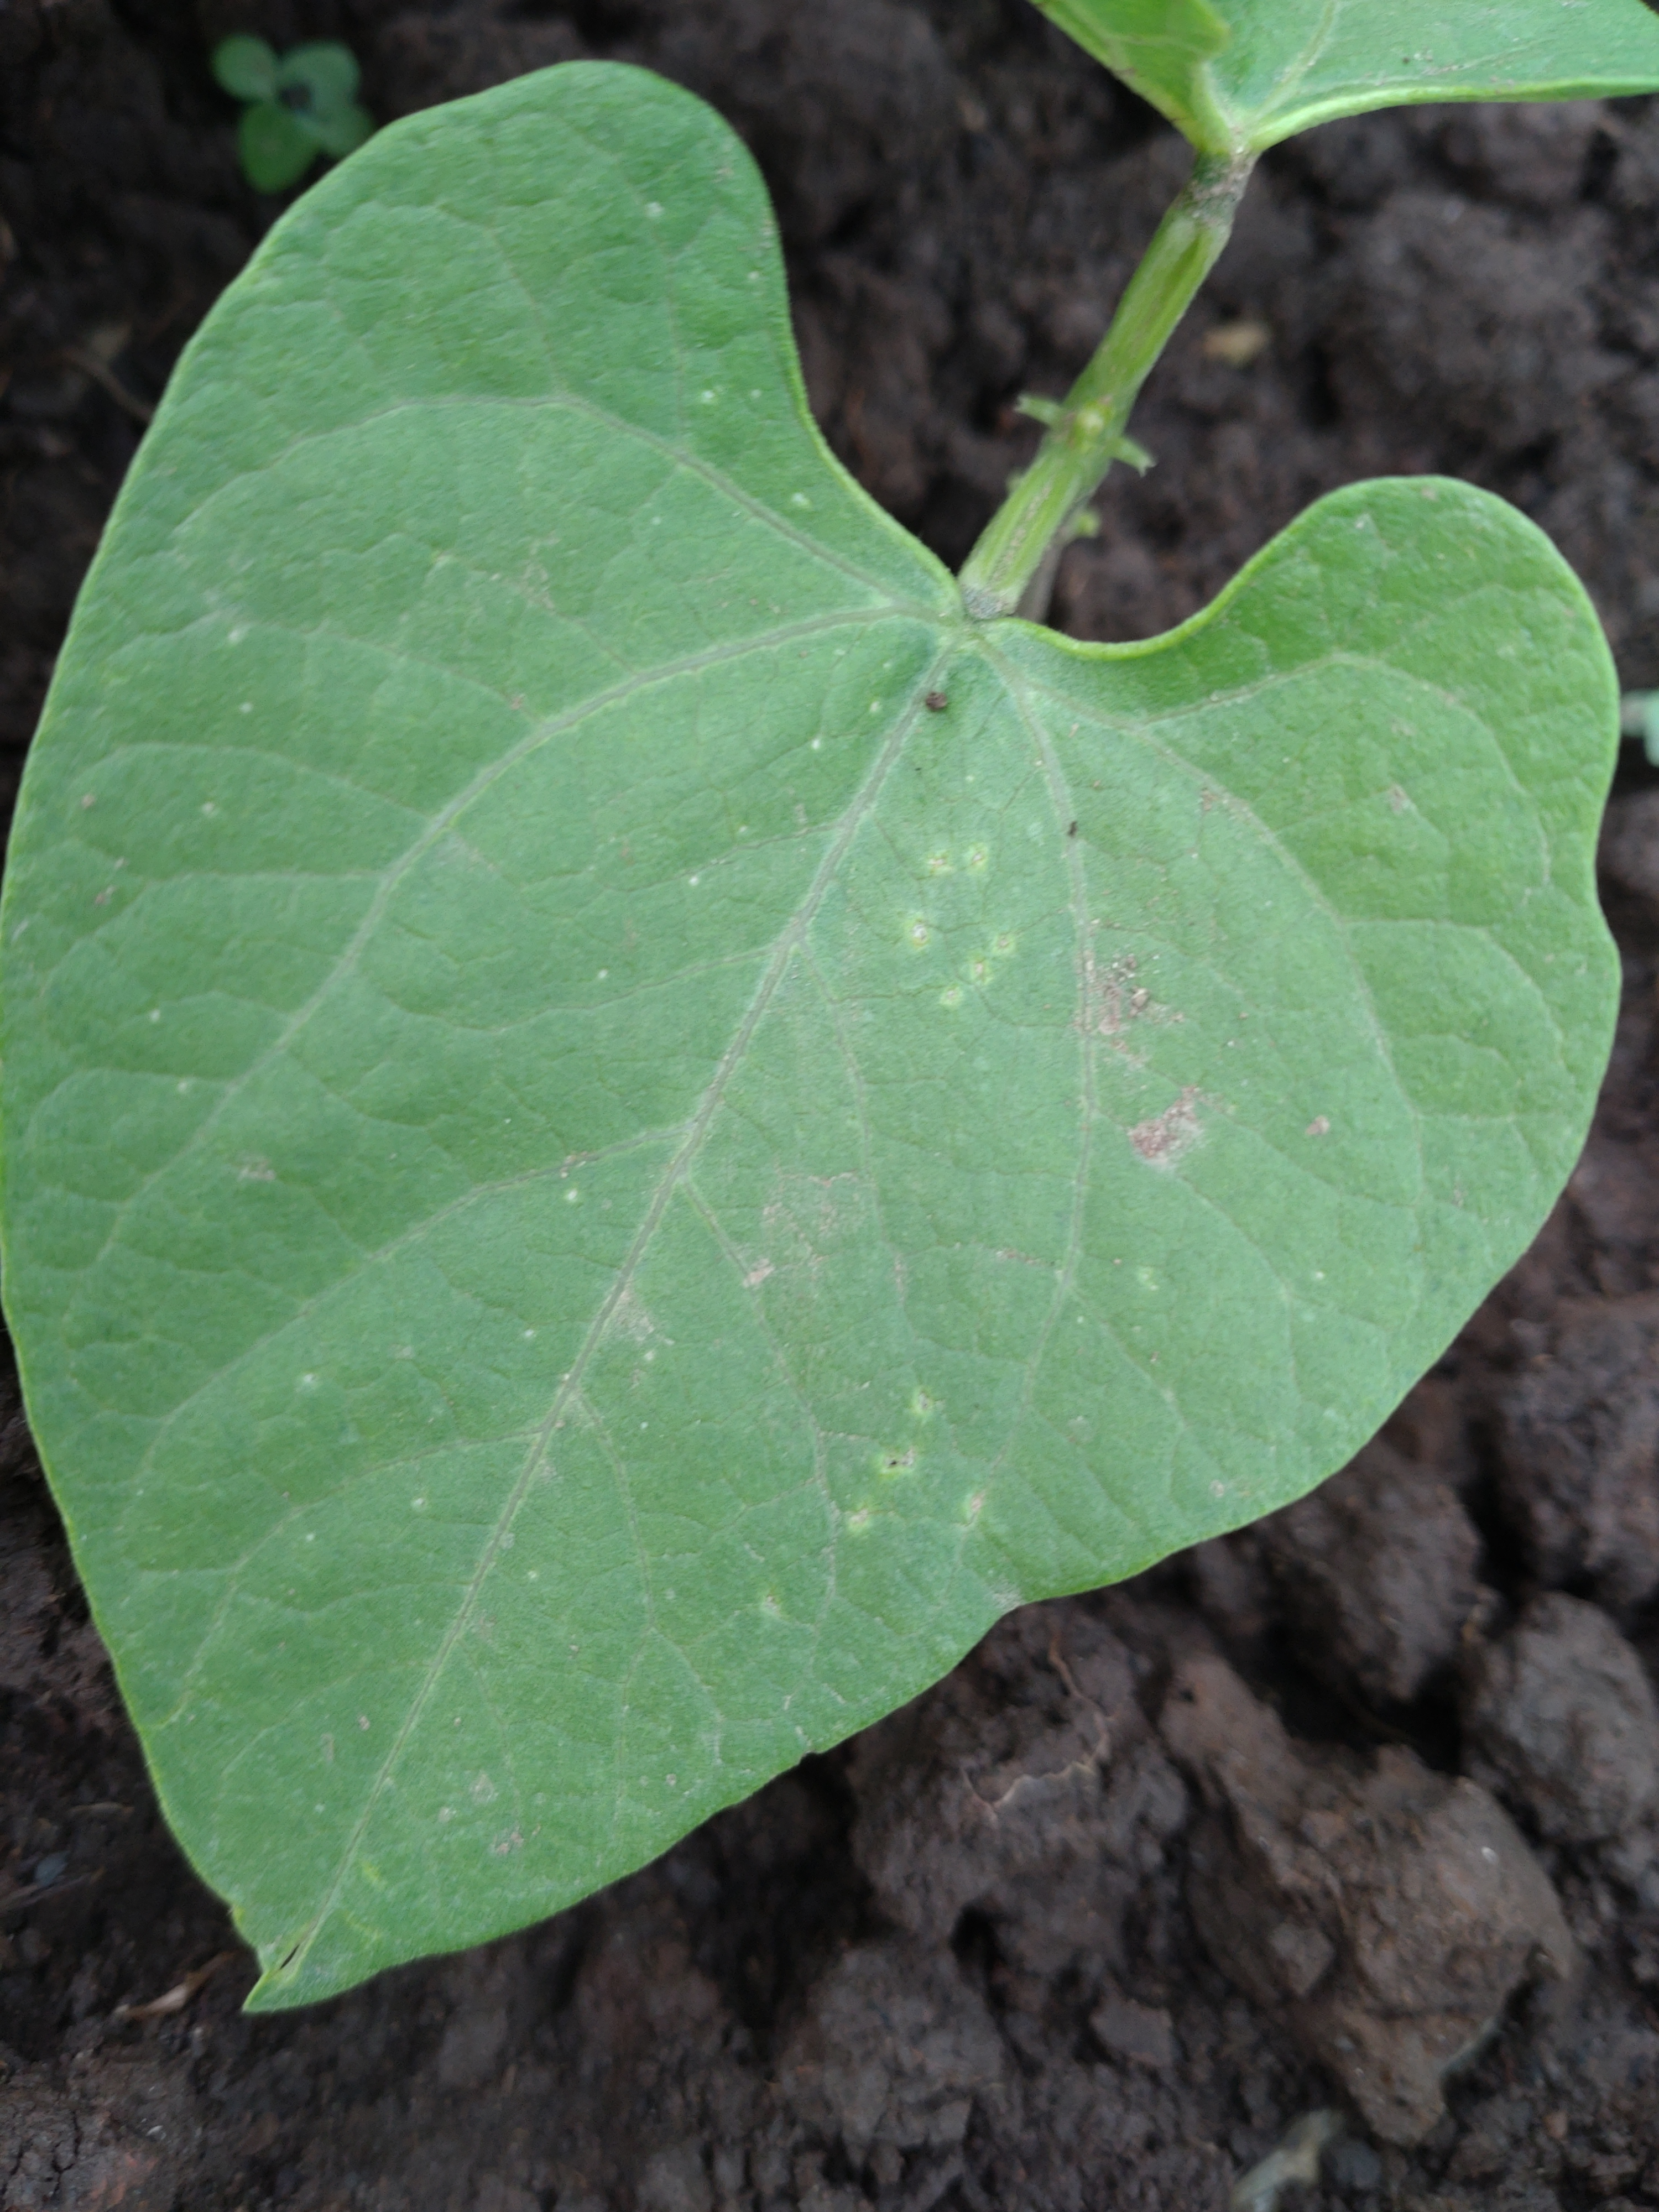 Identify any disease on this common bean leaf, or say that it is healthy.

healthy
